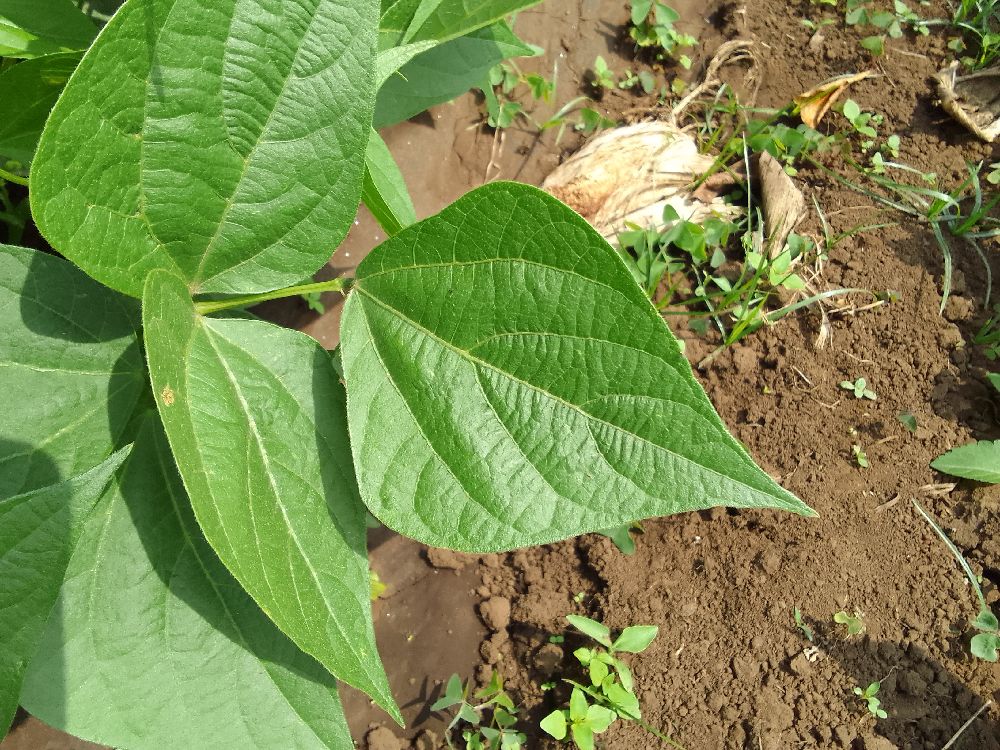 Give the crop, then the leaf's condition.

common bean, healthy
